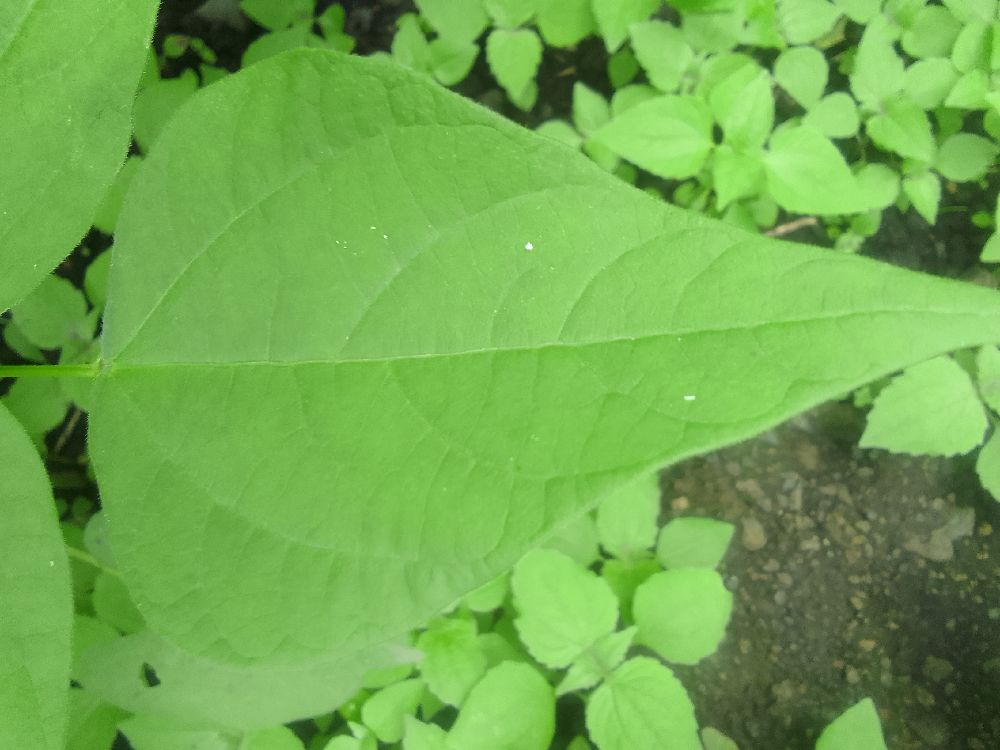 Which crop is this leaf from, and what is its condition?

common bean, healthy
